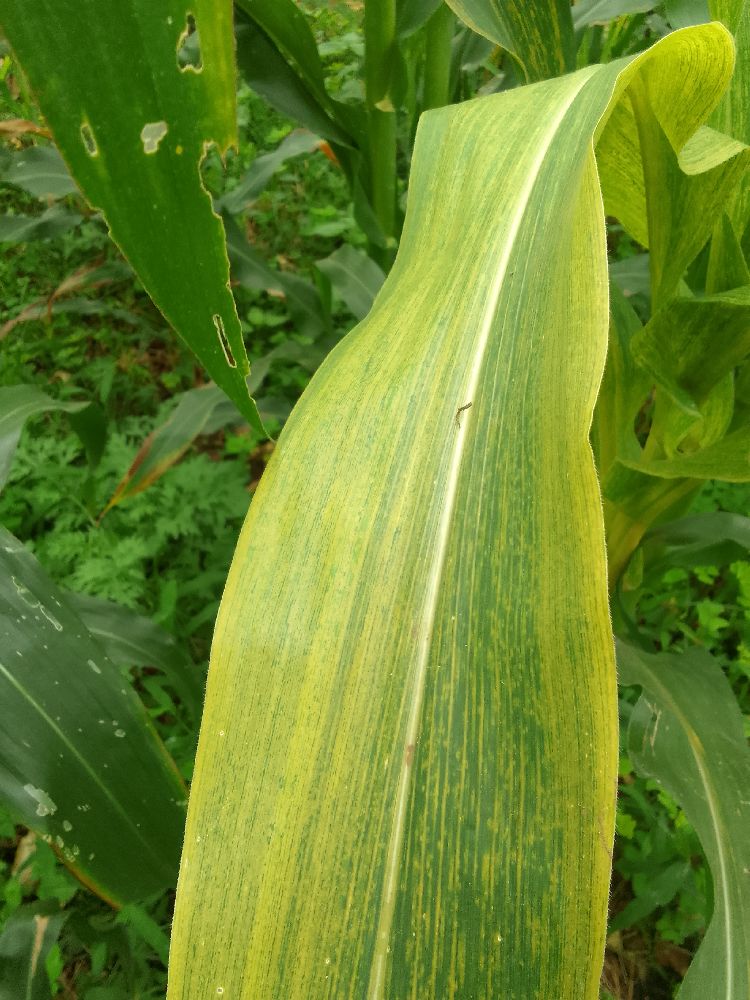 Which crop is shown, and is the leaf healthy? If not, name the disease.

maize, maize lethal necrosis
